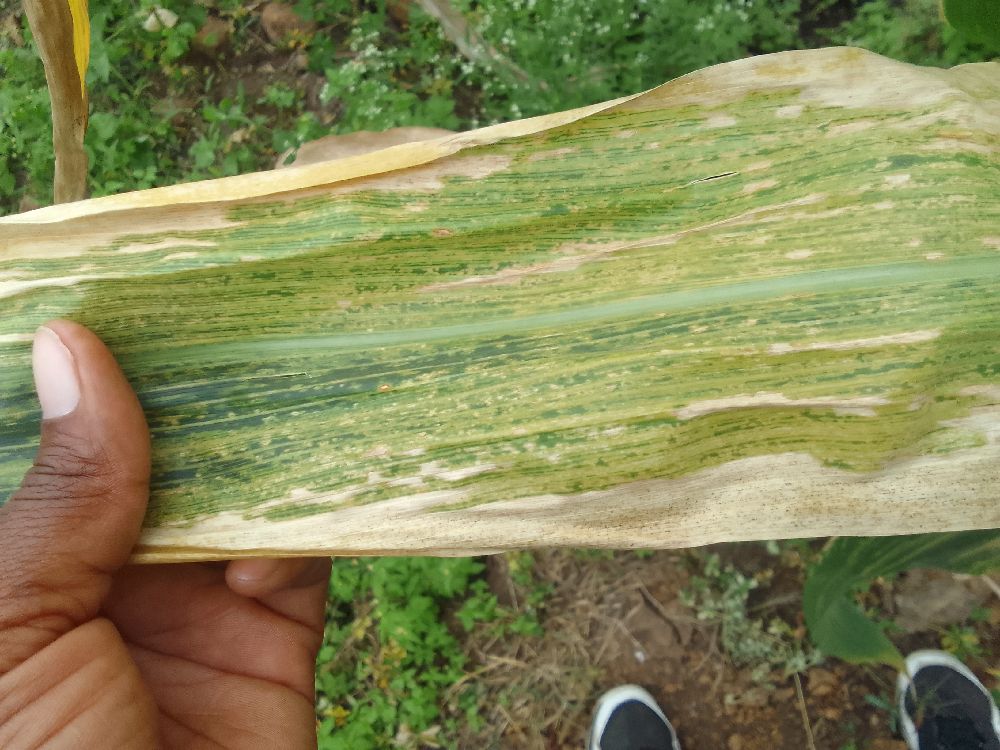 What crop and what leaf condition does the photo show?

maize, maize lethal necrosis
